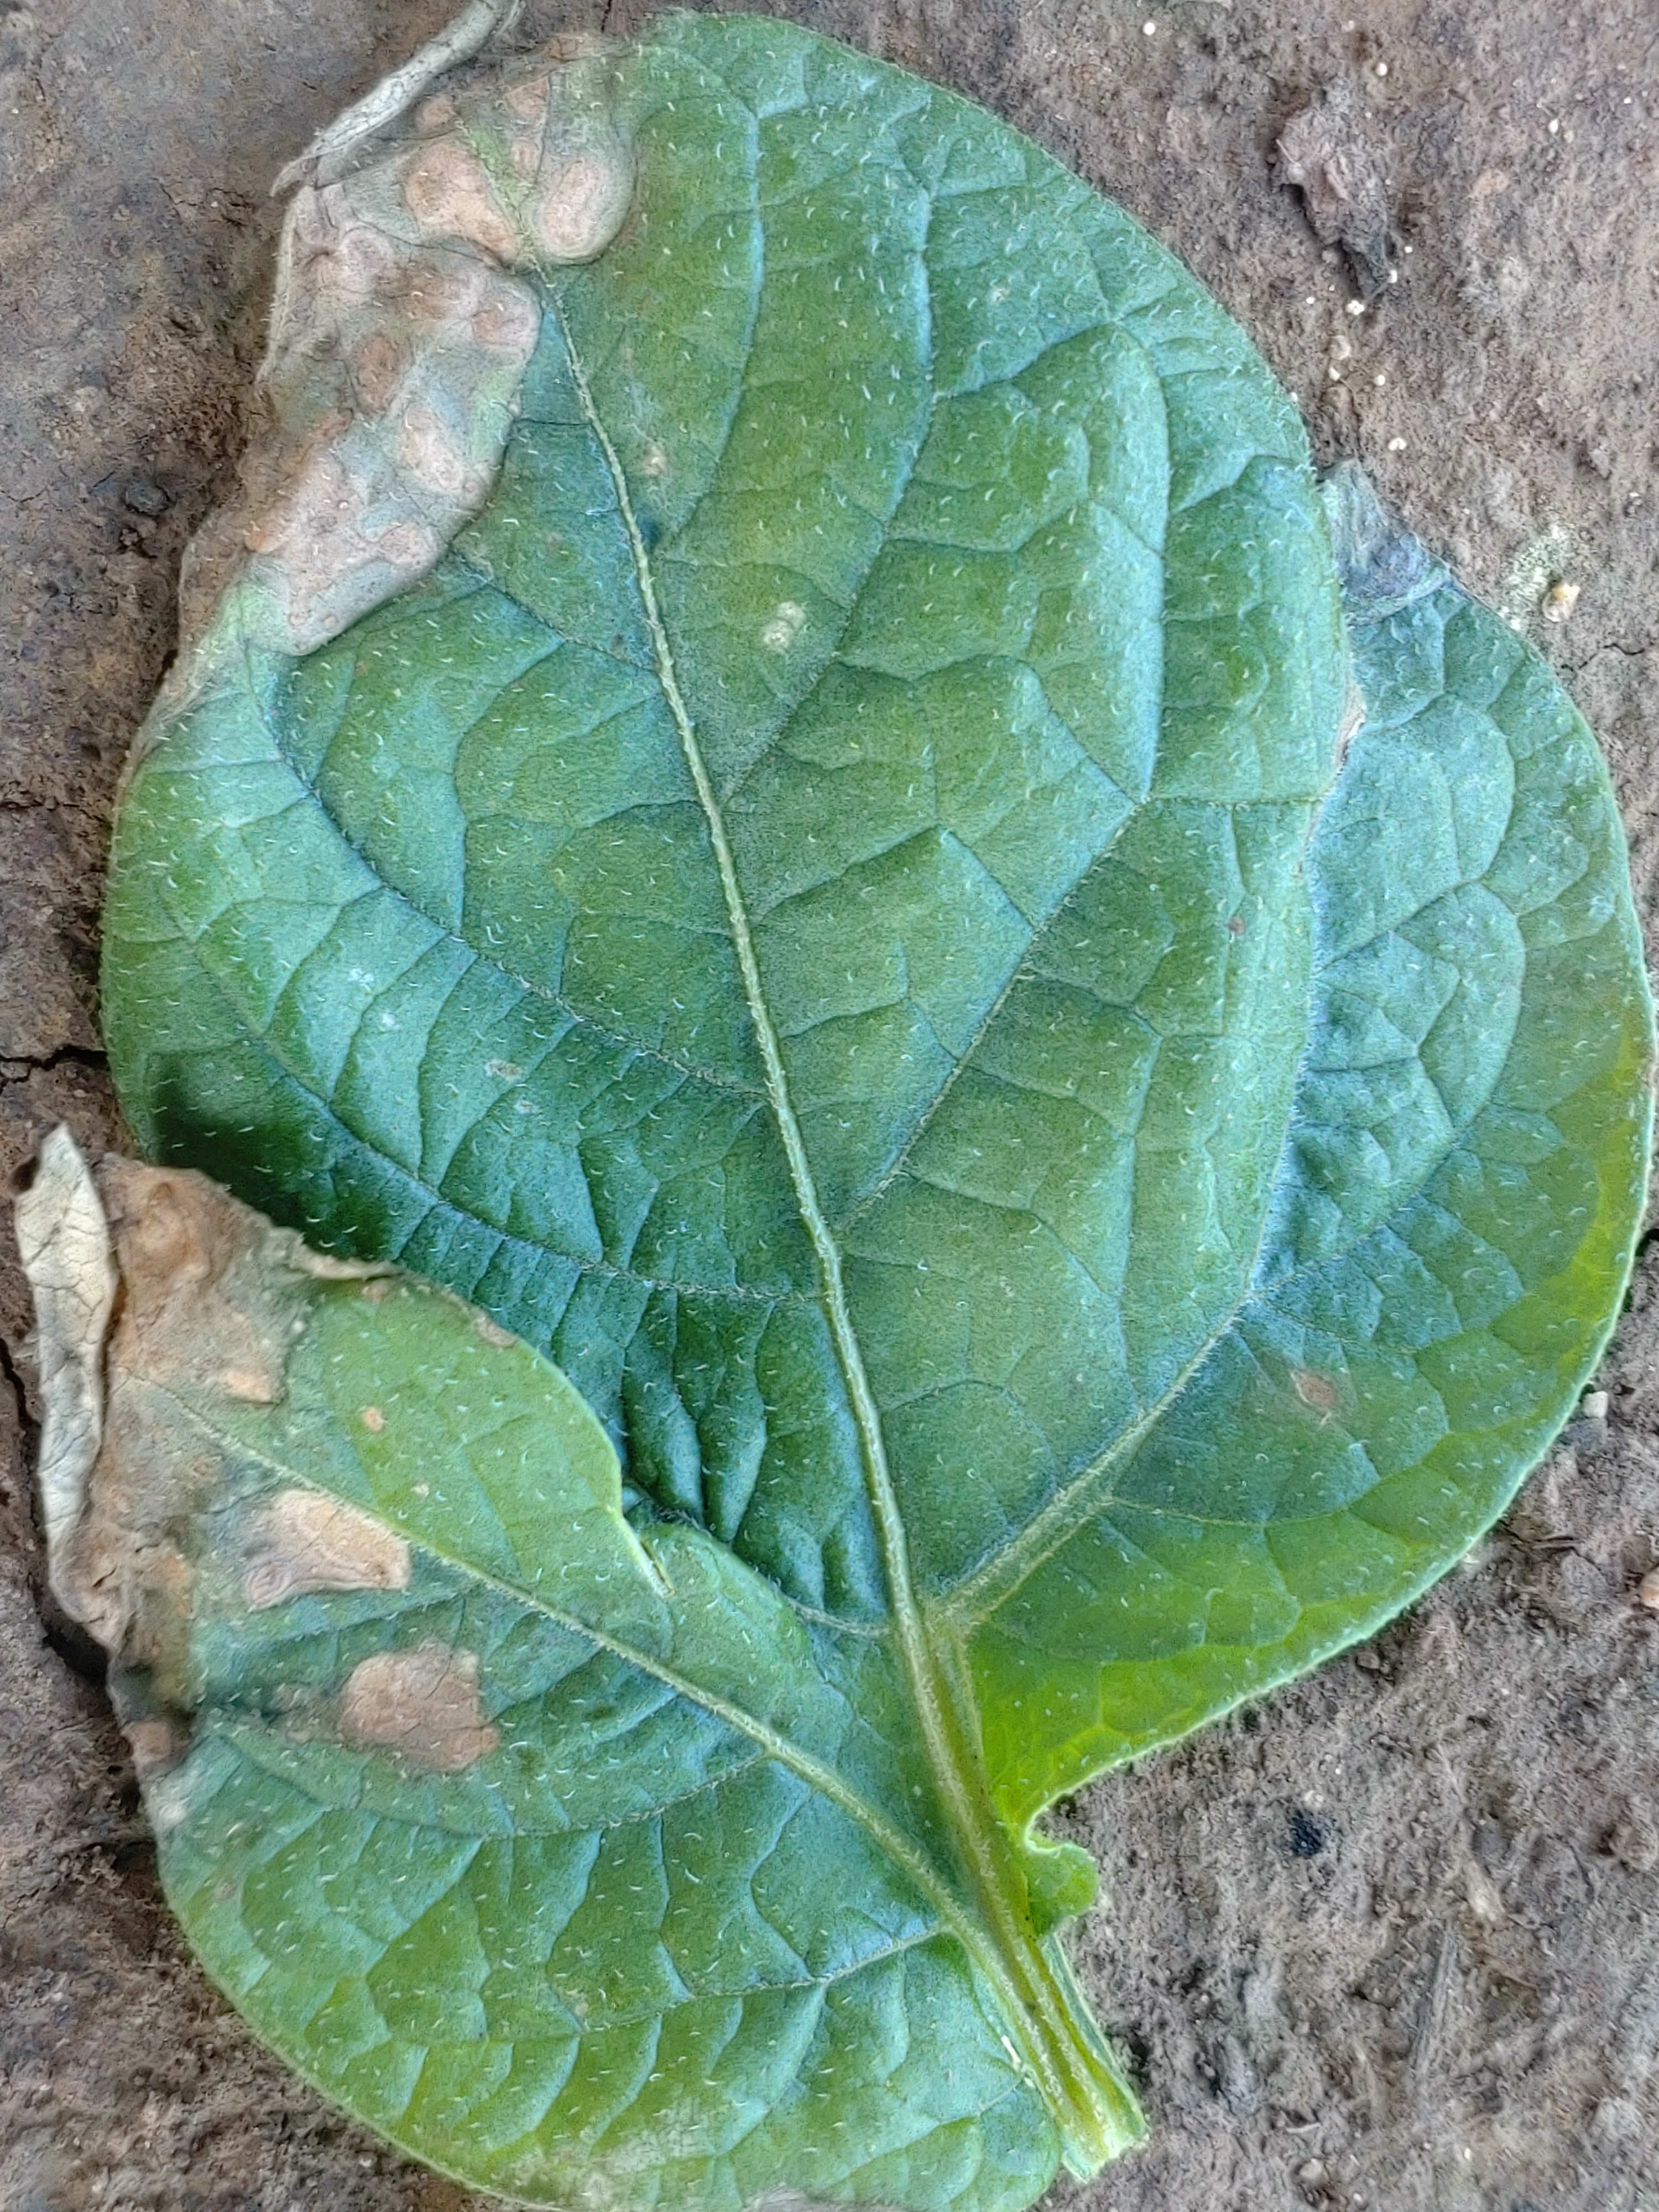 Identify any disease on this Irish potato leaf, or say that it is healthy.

early blight
